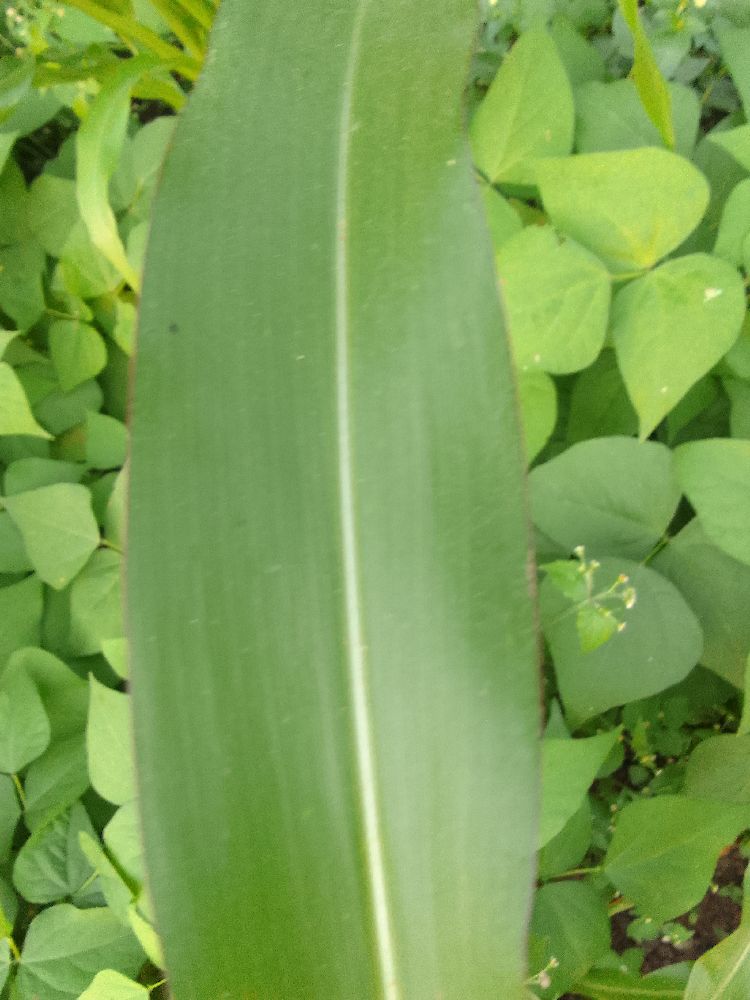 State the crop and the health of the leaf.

maize, healthy
